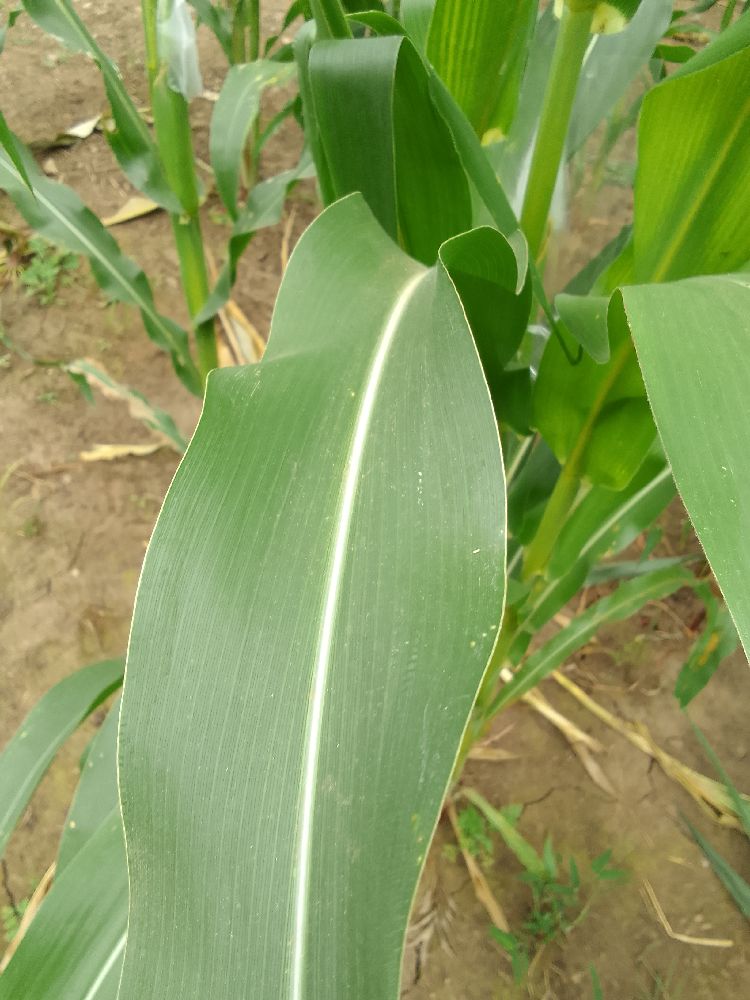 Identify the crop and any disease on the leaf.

maize, healthy
